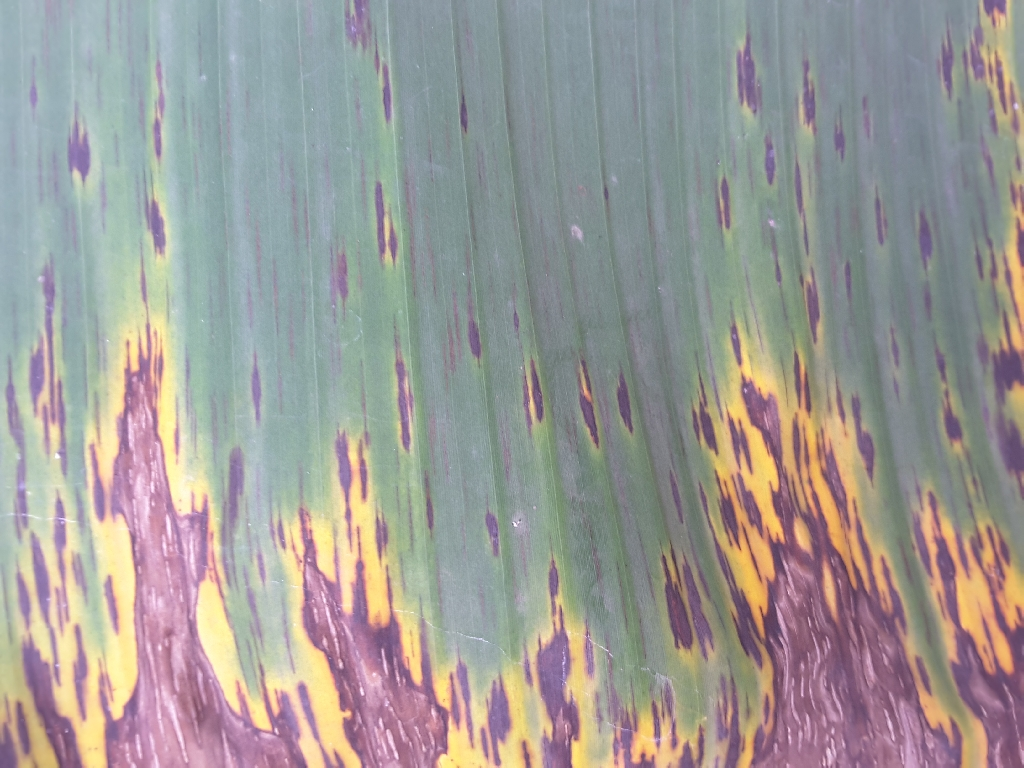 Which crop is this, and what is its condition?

banana, black sigatoka
